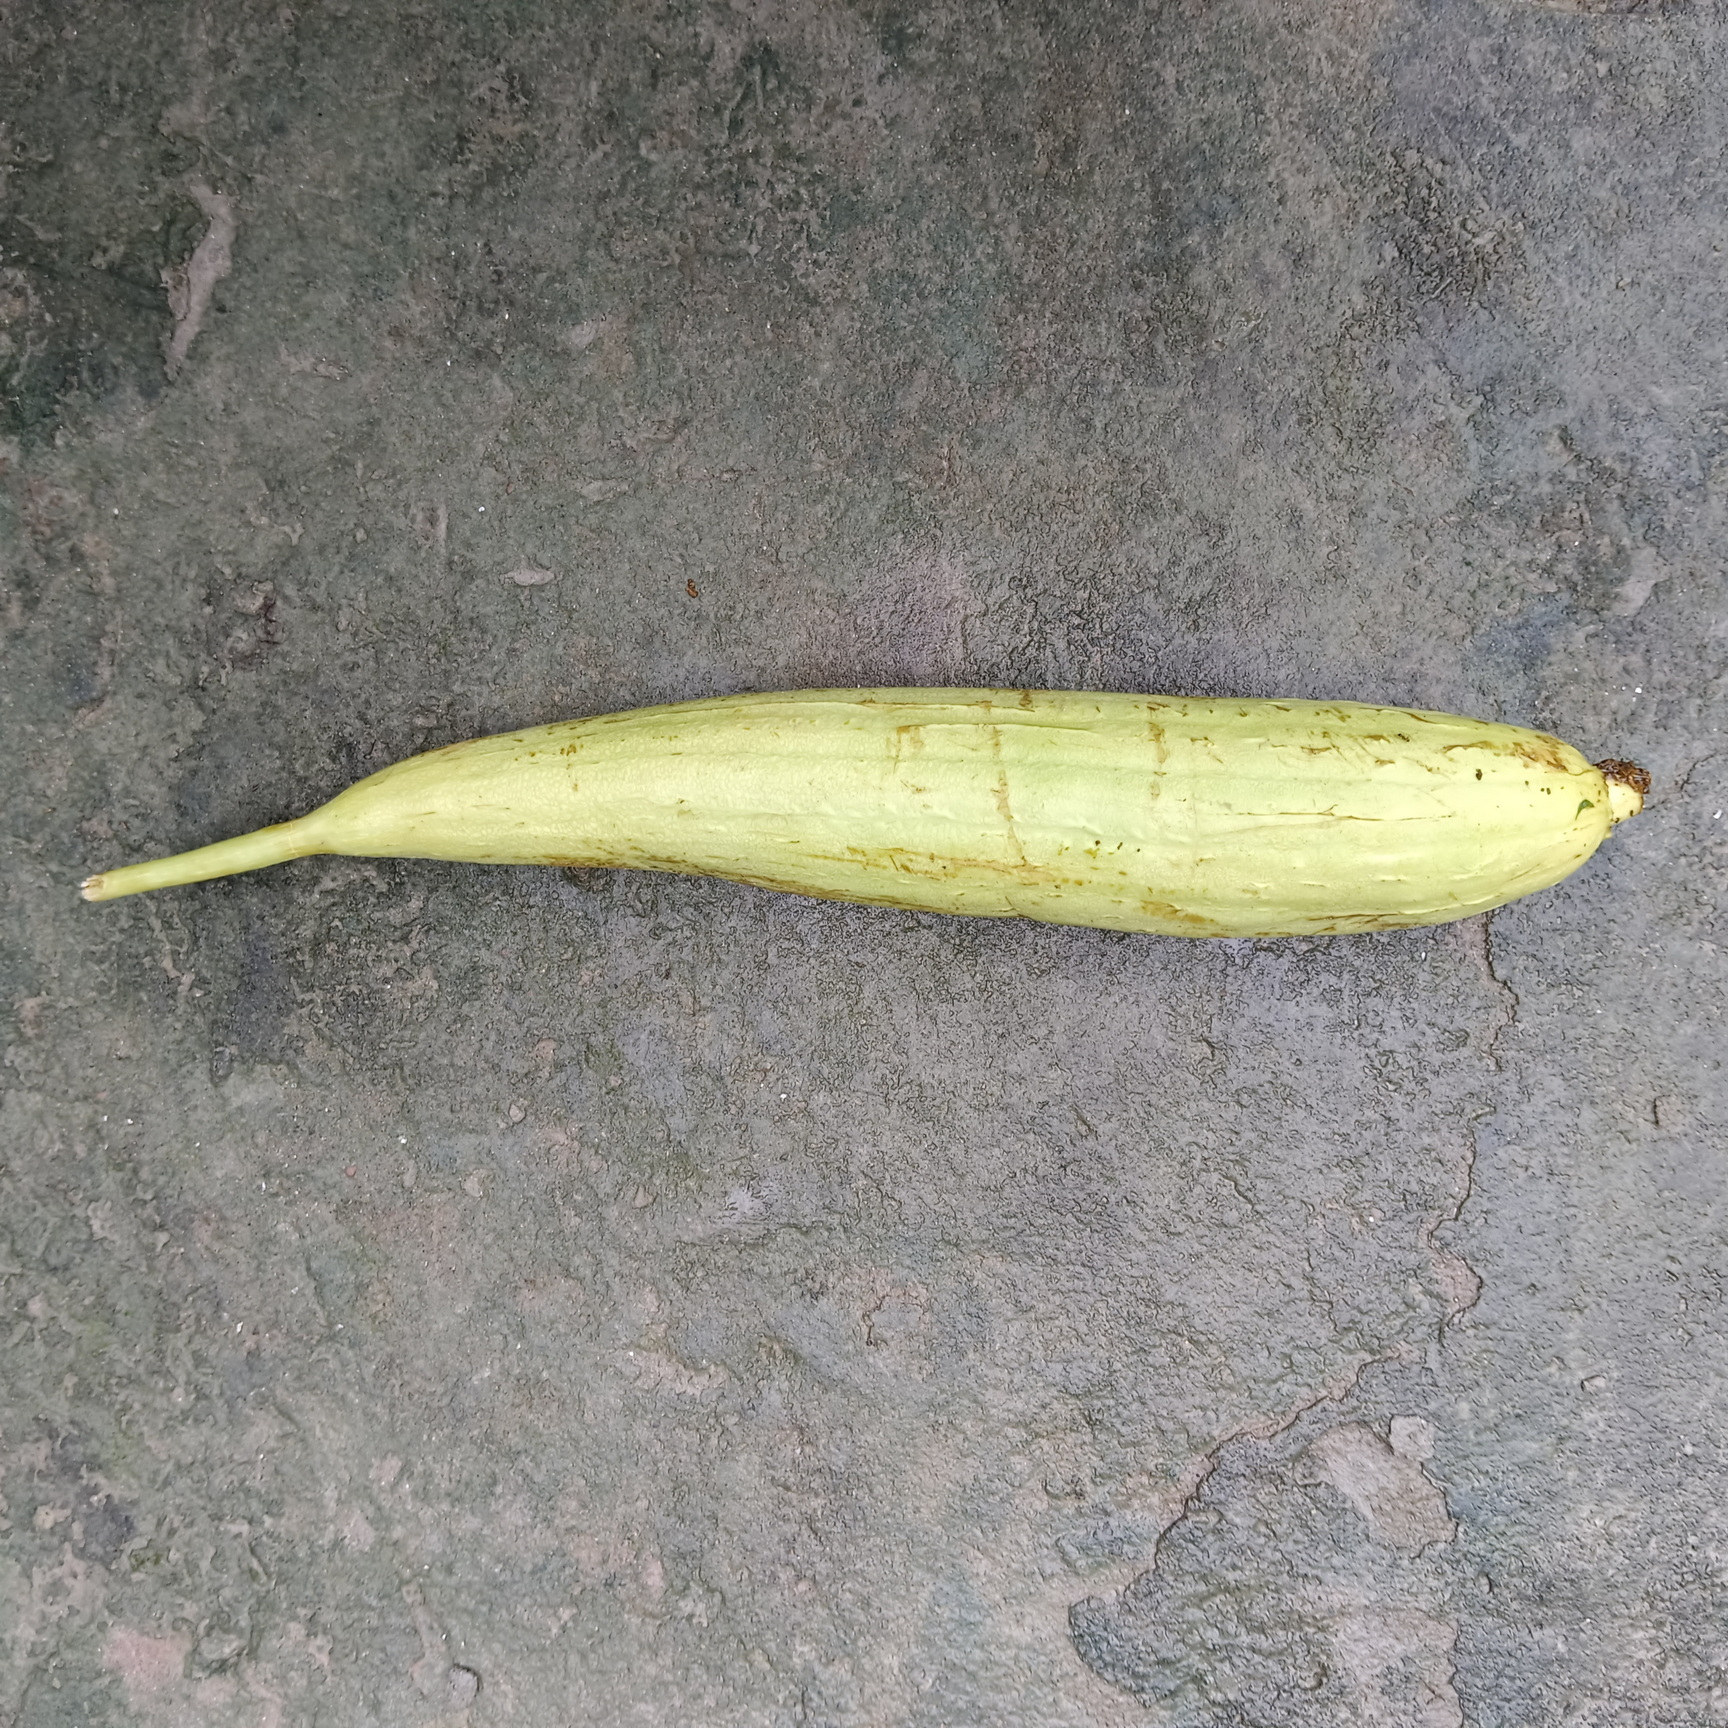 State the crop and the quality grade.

luffa, fresh
